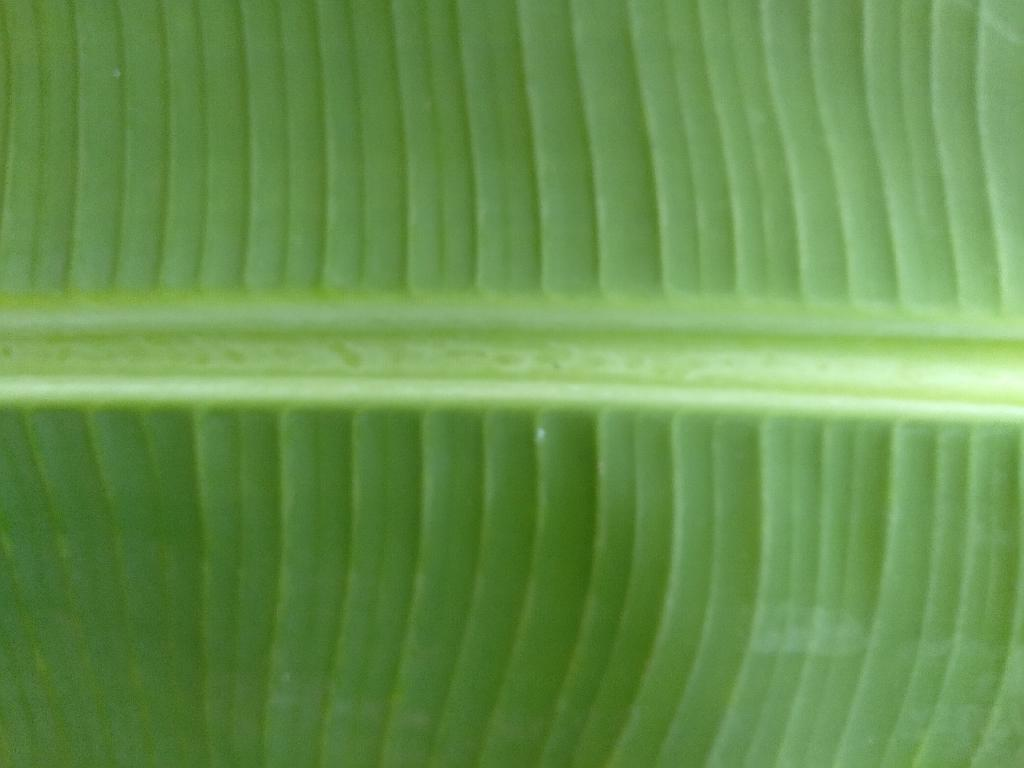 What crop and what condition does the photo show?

banana, healthy
